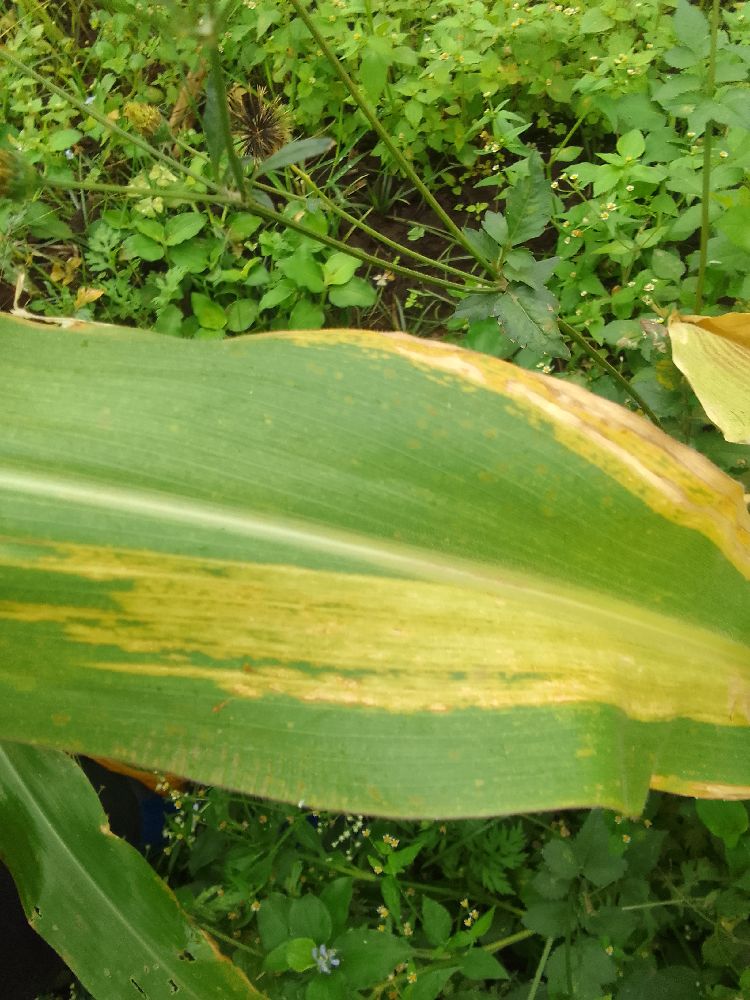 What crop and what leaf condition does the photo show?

maize, maize lethal necrosis
